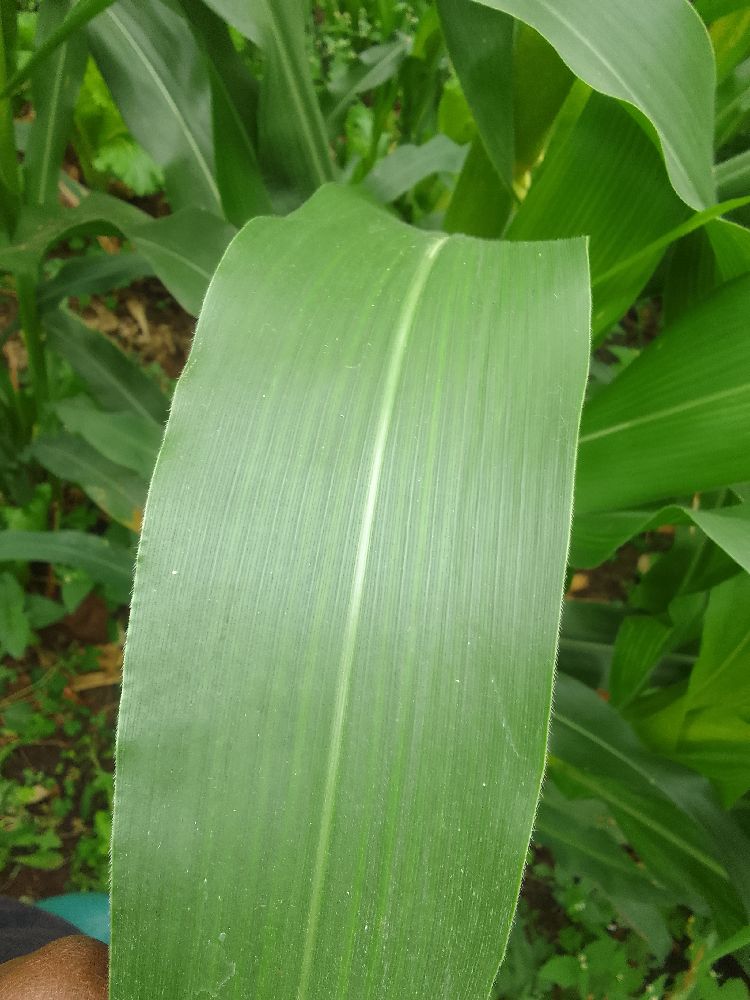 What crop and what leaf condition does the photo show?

maize, healthy
